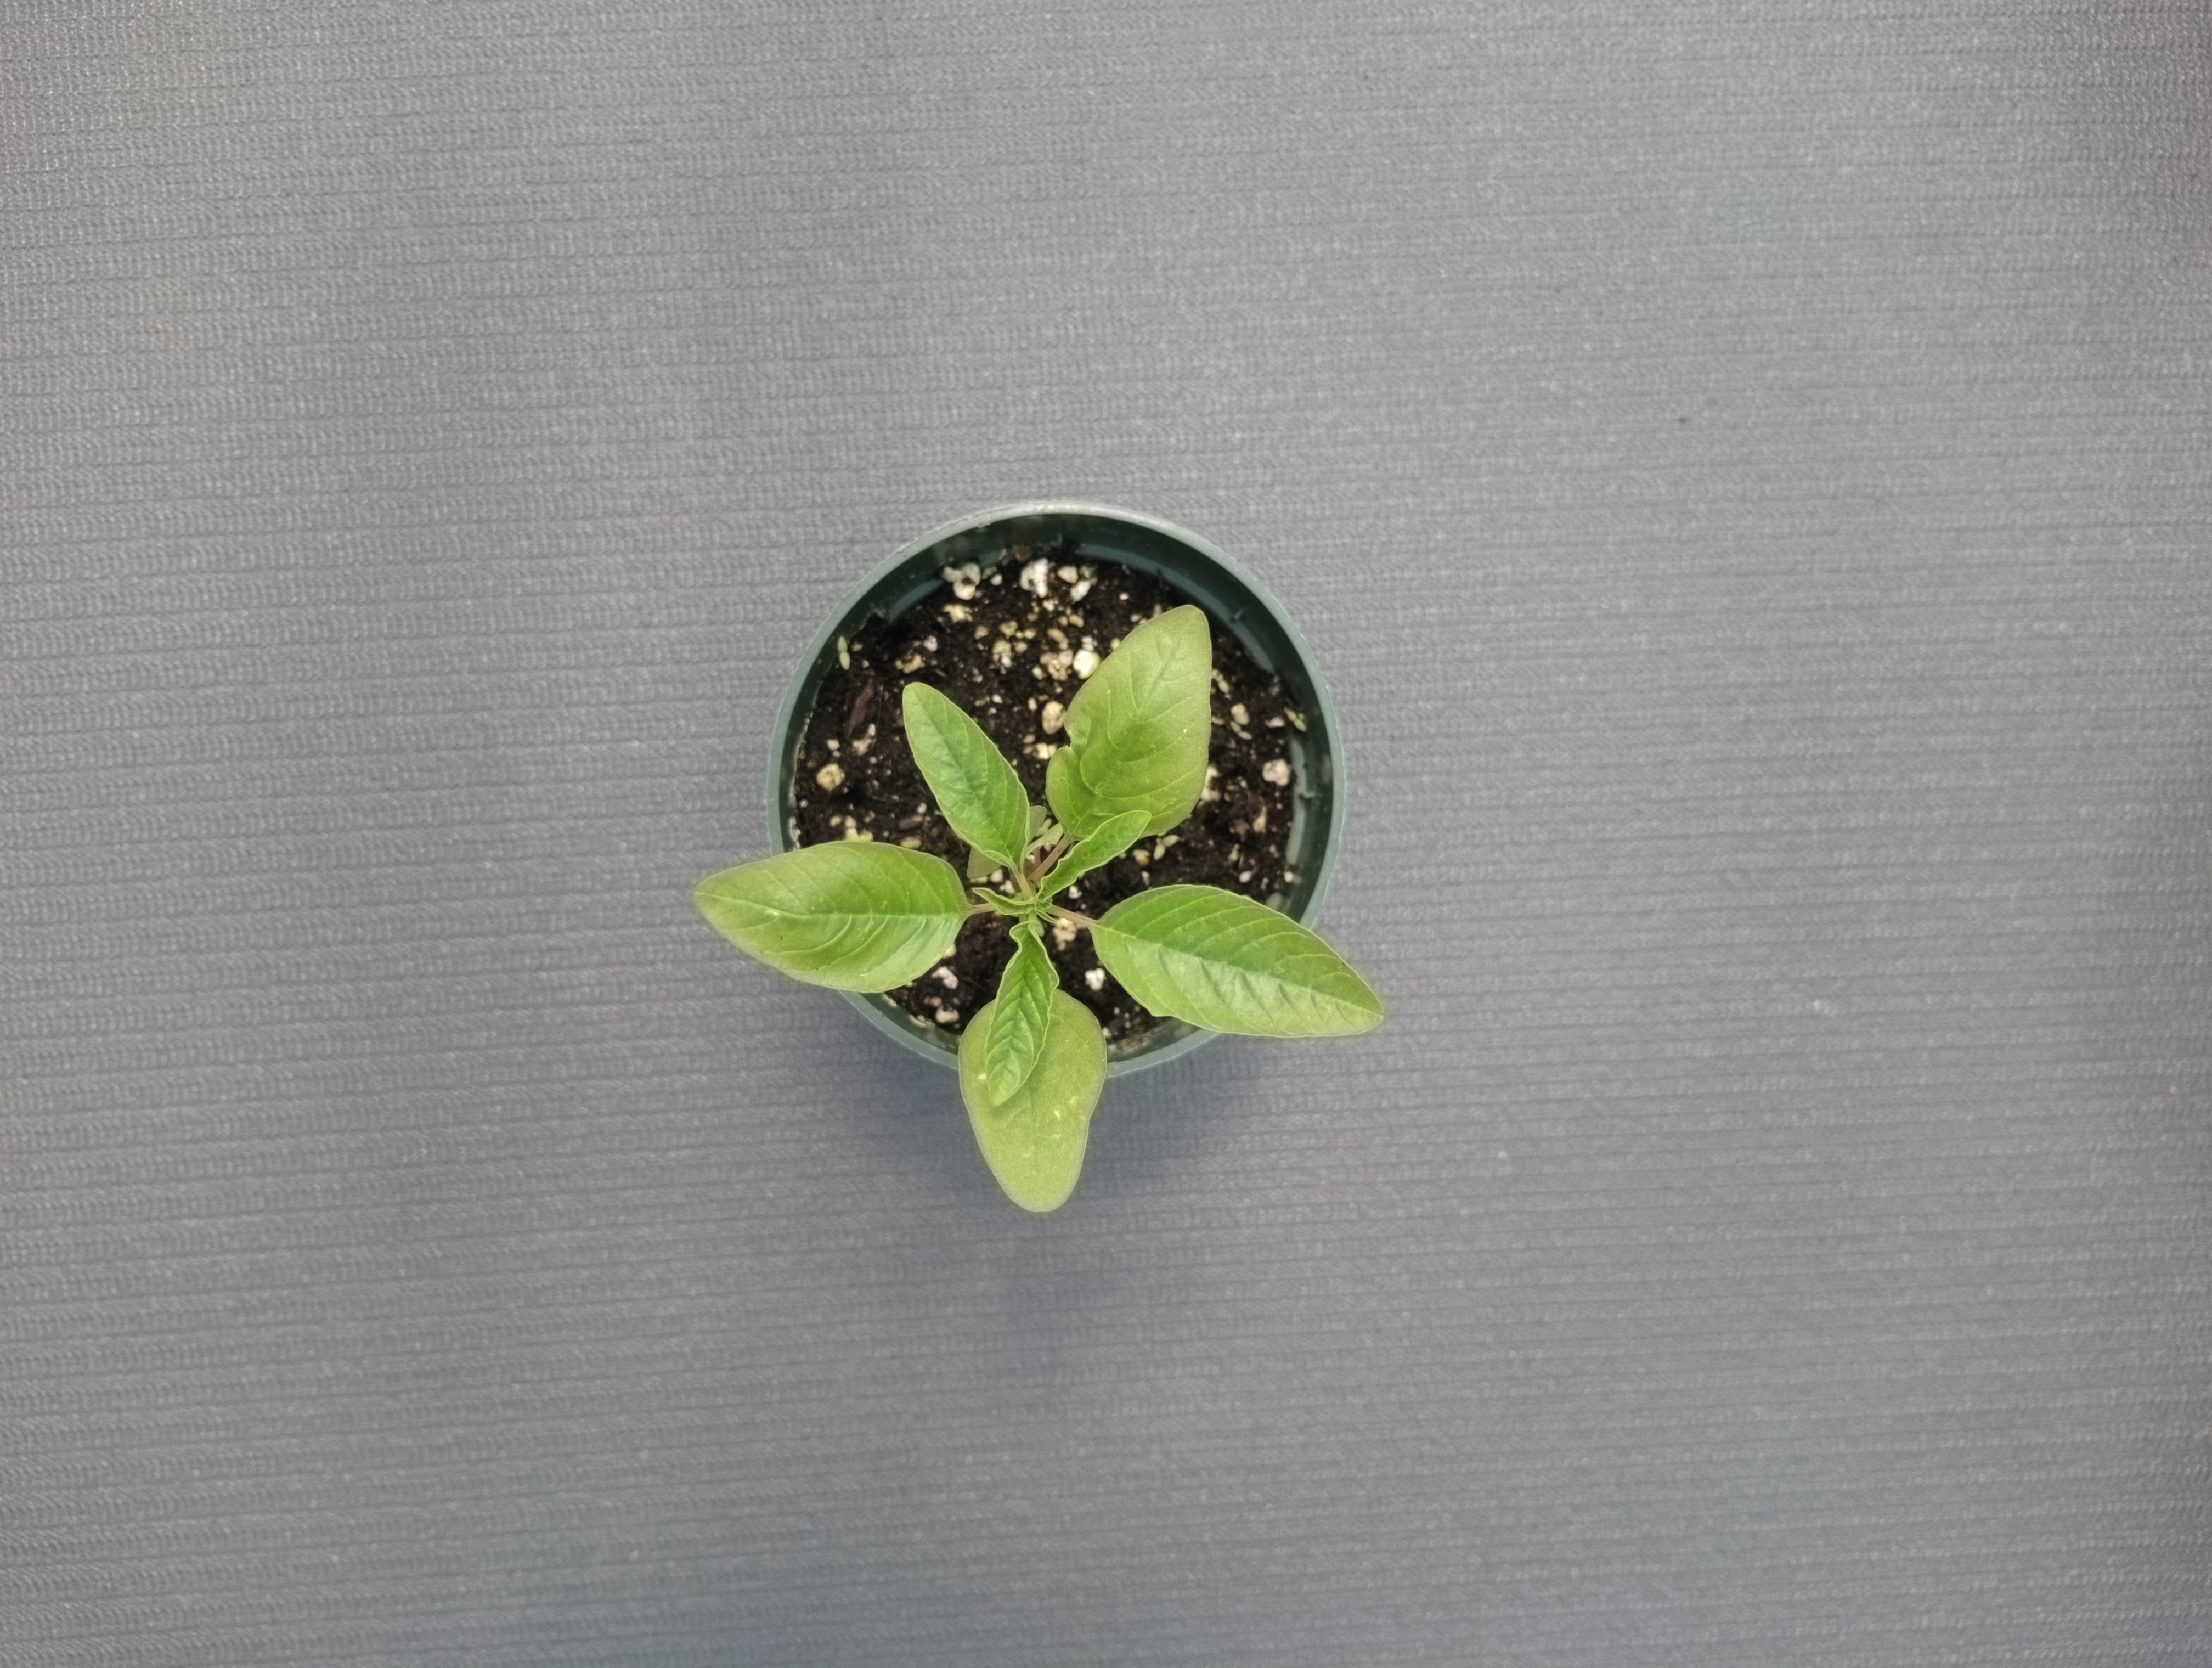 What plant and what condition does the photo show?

waterhemp, healthy untreated
